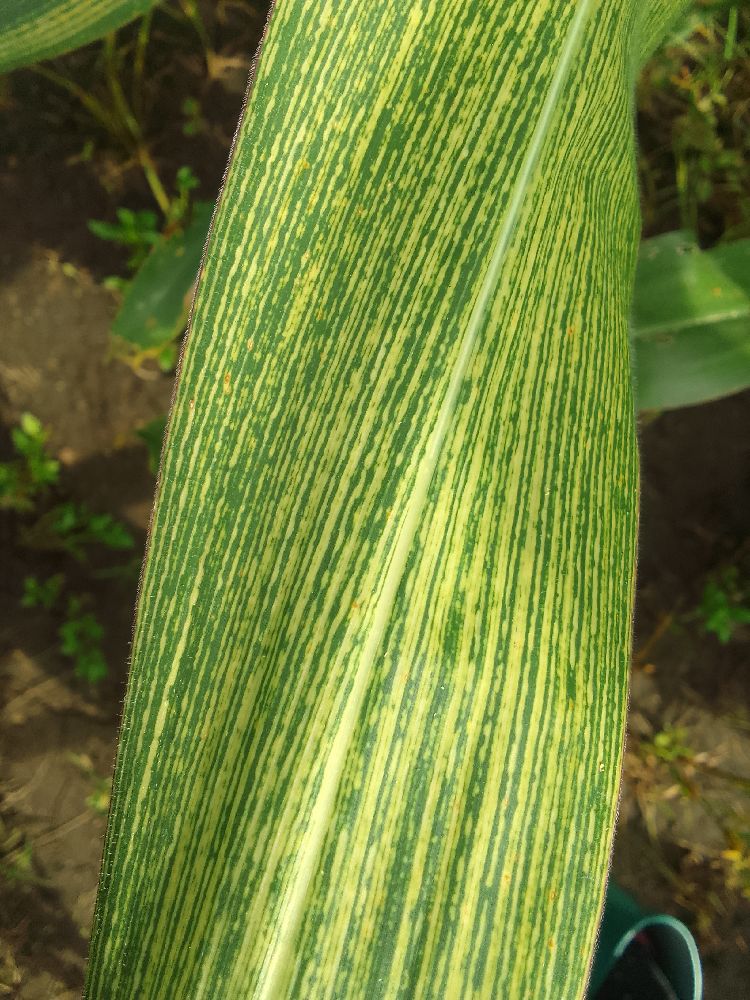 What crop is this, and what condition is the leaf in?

maize, maize streak virus
